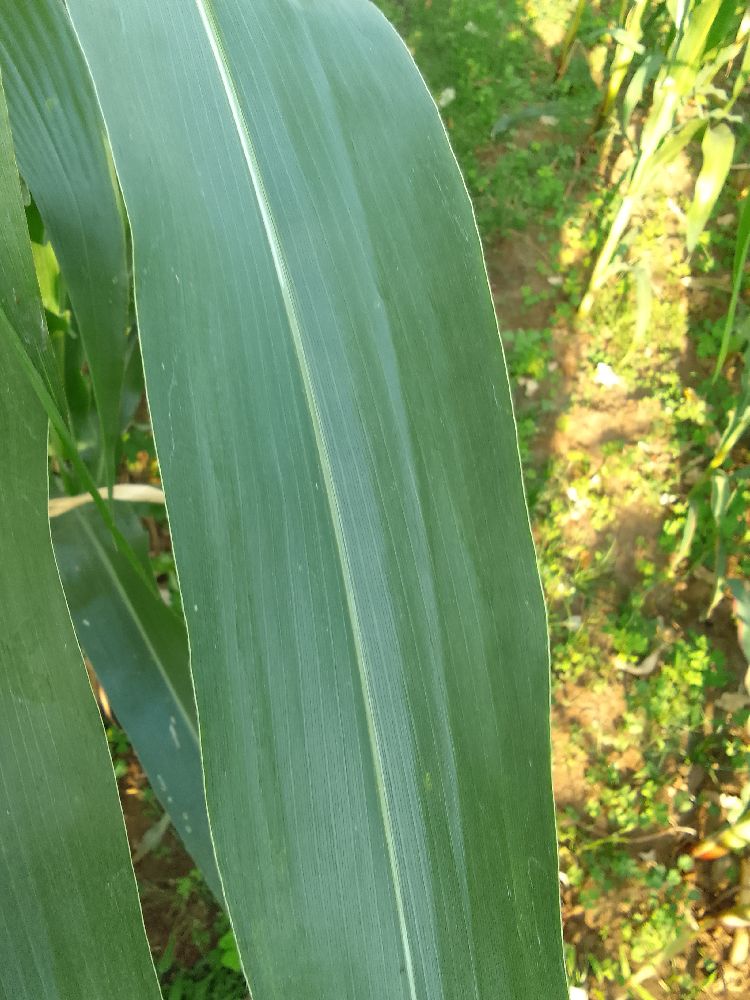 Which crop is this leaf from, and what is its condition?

maize, healthy
